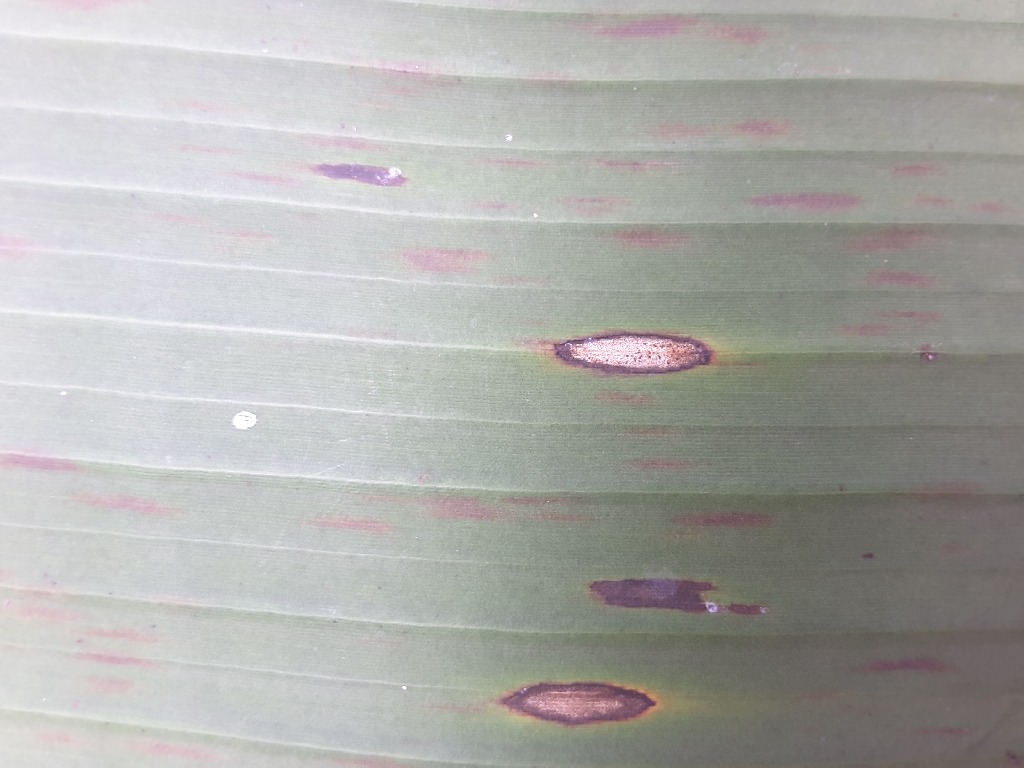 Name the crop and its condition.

banana, black sigatoka
